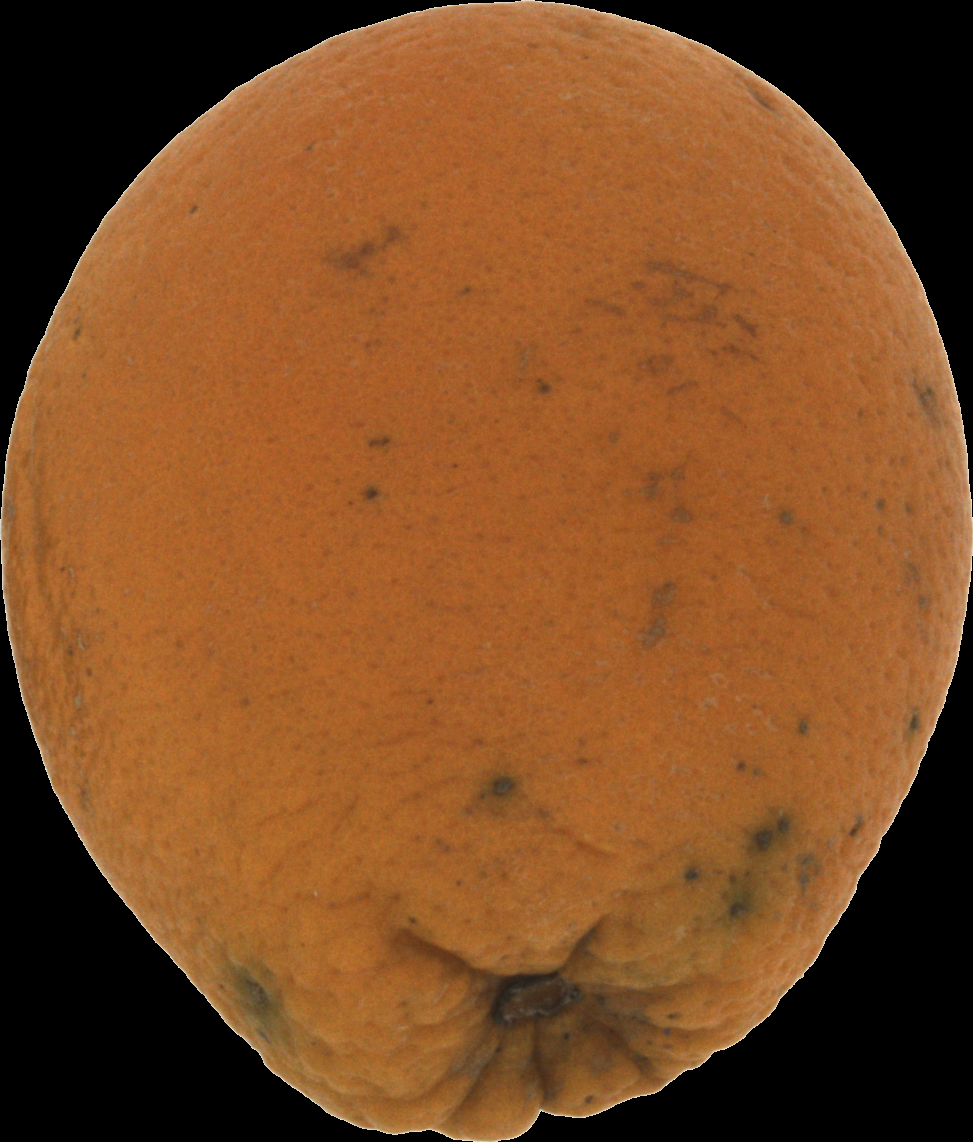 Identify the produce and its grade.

orange, bad
